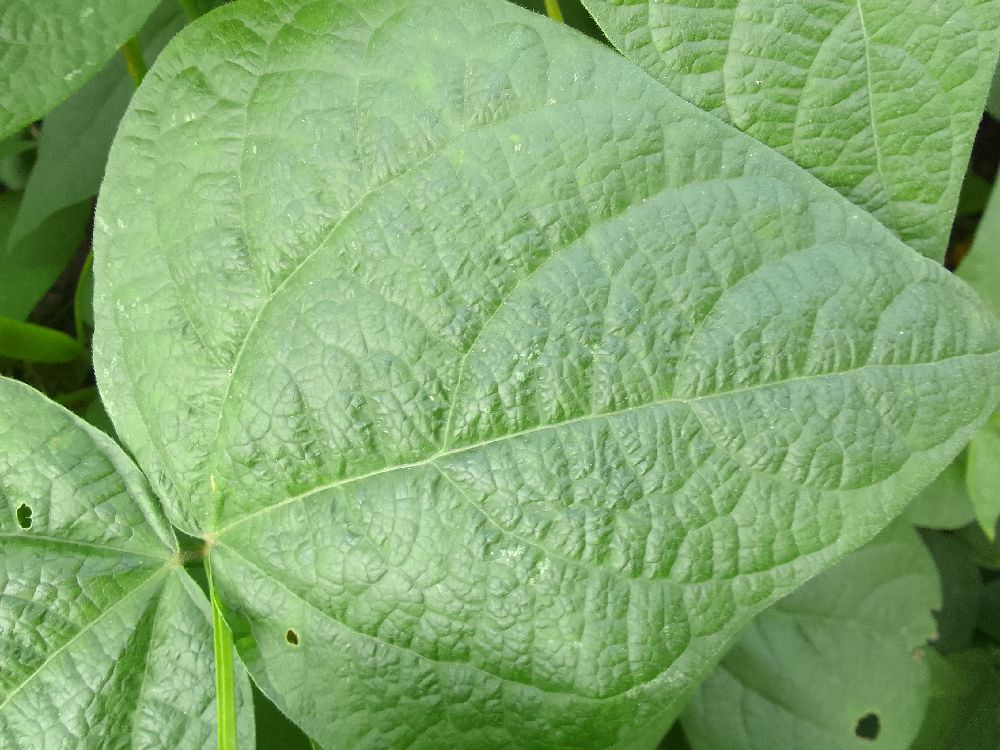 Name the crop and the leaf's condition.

common bean, healthy
